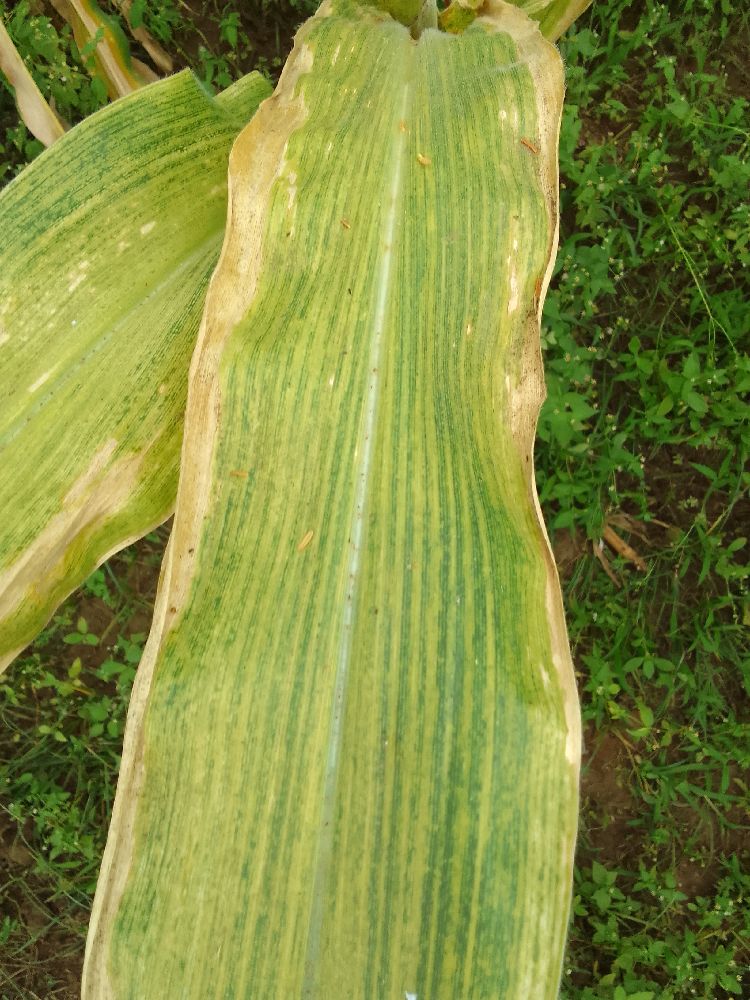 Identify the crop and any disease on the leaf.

maize, maize lethal necrosis
